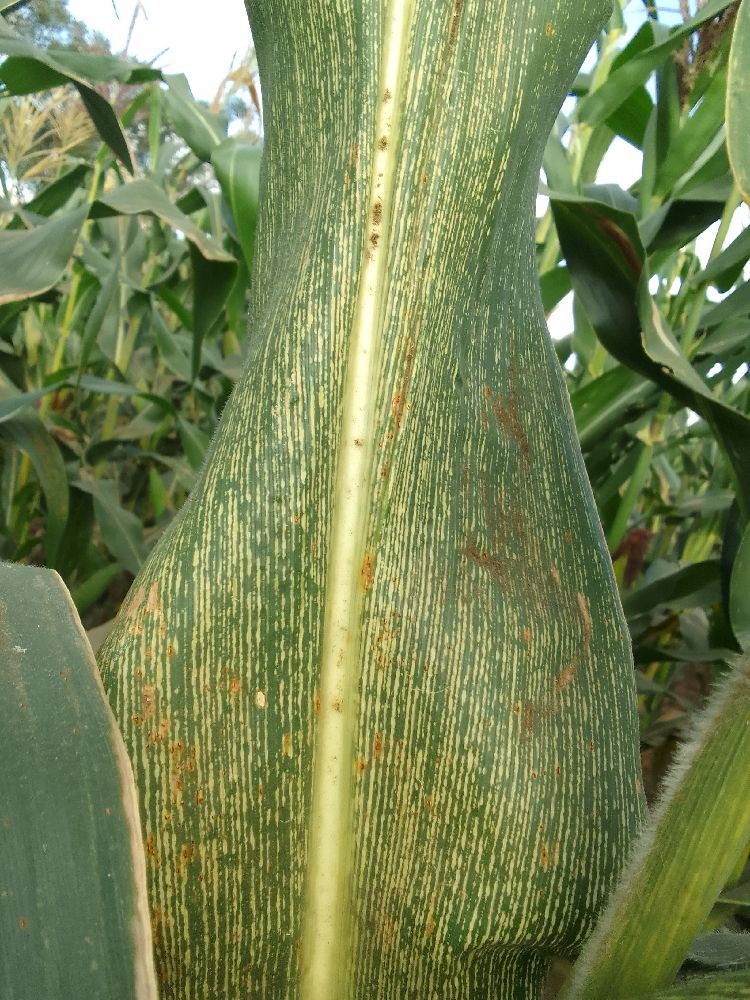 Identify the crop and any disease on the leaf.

maize, maize streak virus
